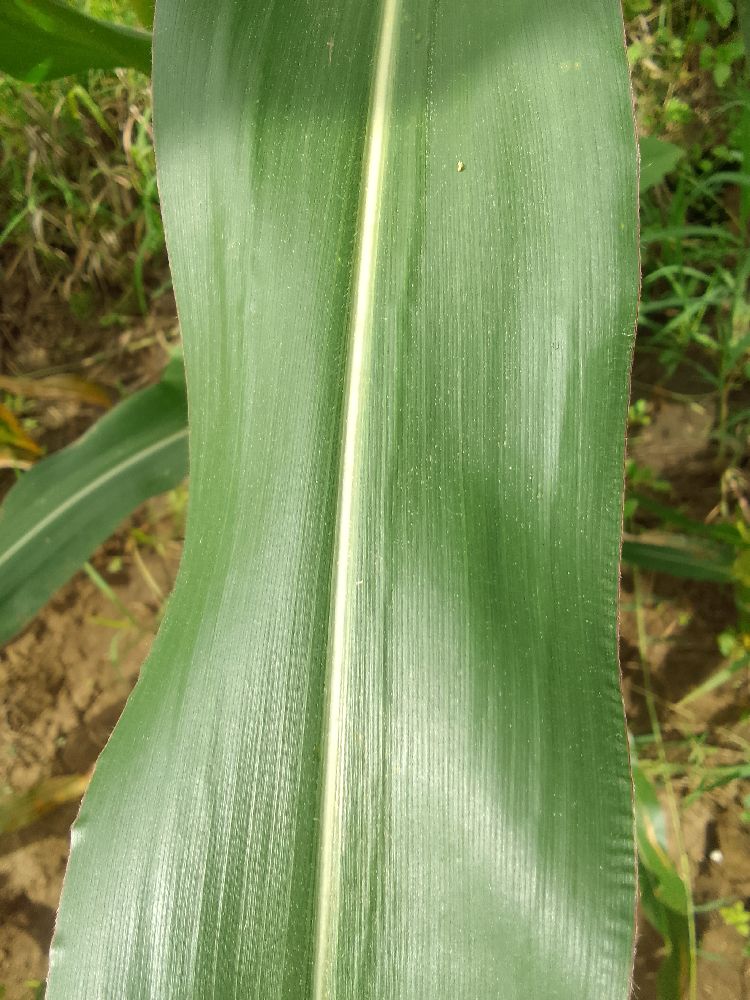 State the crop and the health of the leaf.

maize, healthy
